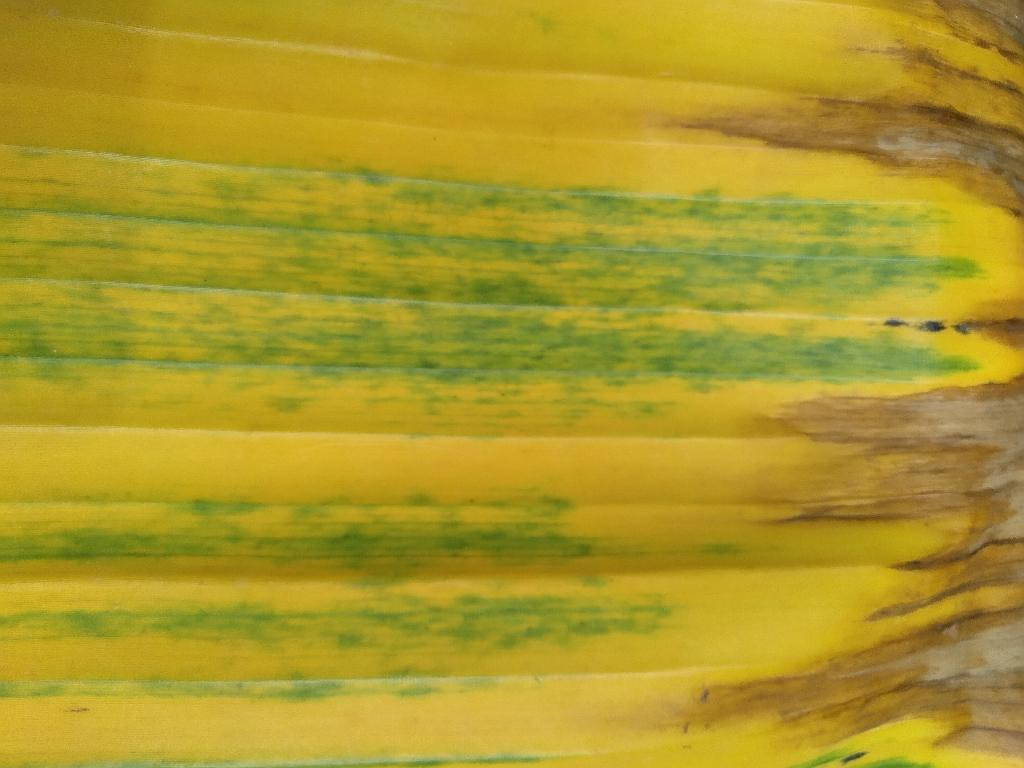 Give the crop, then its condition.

banana, fusarium wilt race 1
